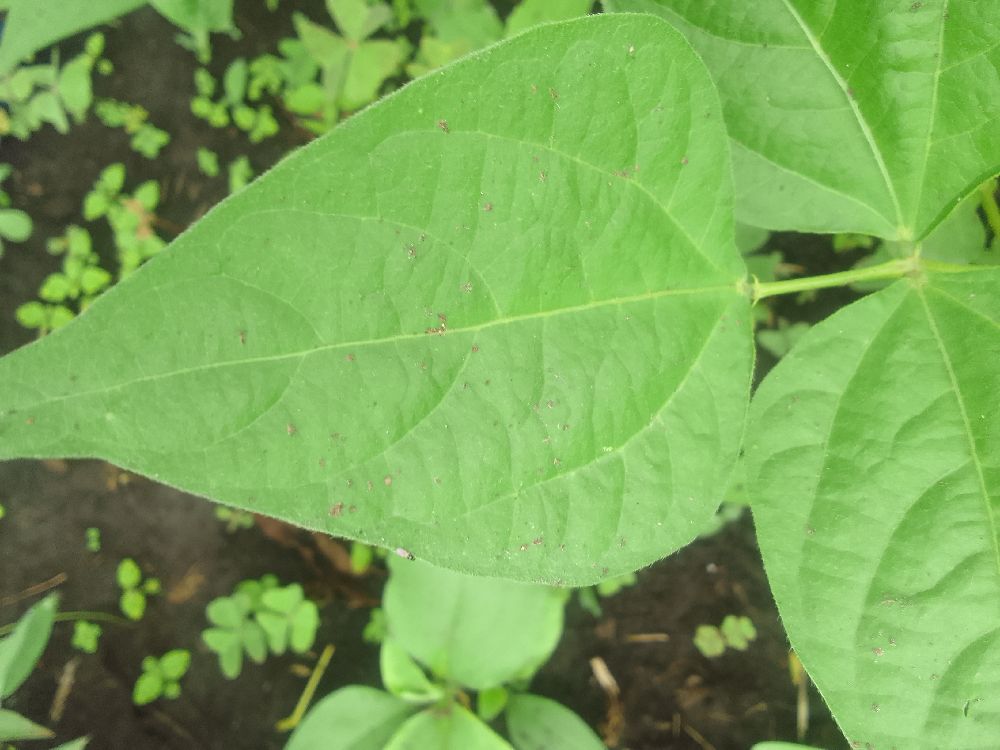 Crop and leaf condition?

common bean, healthy
